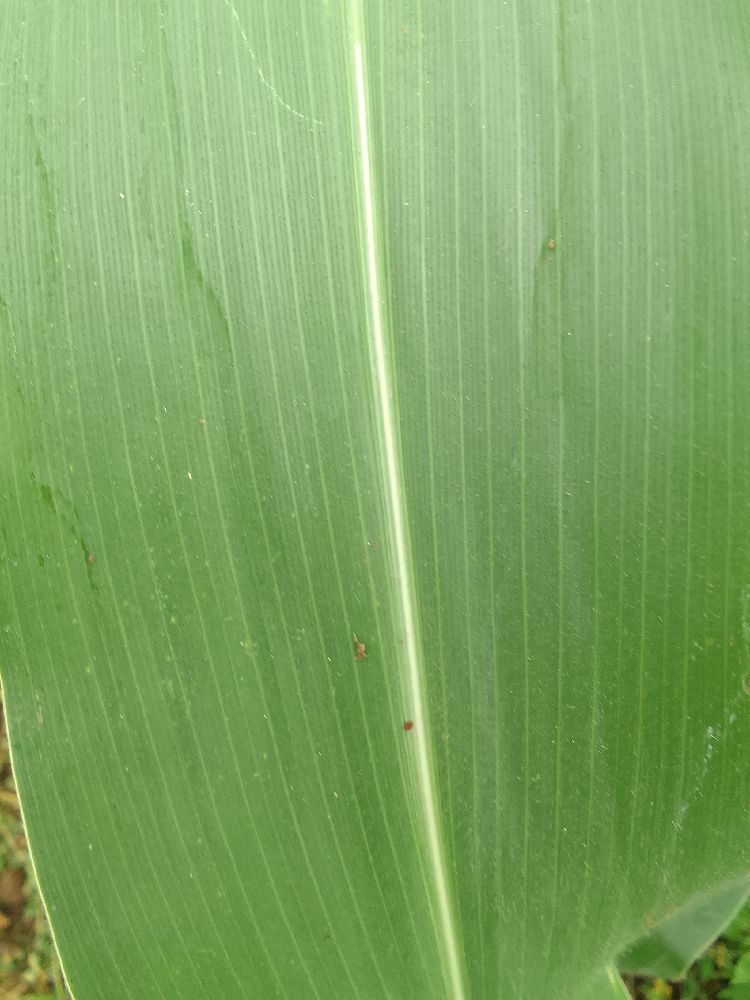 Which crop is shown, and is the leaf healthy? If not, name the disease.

maize, healthy
